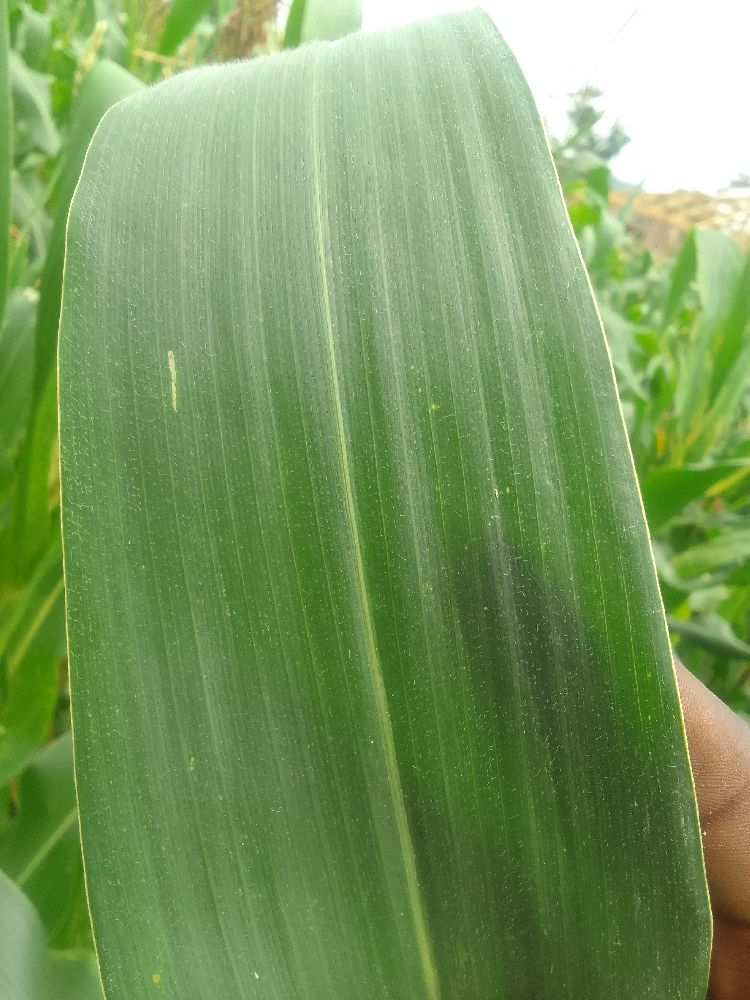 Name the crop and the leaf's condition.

maize, healthy
